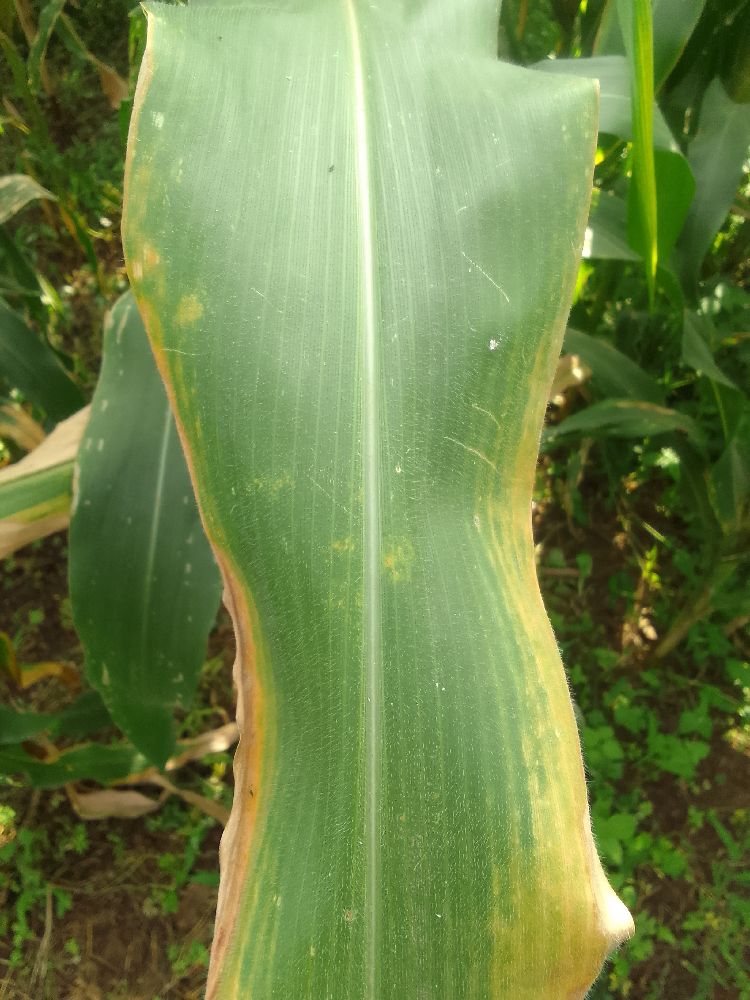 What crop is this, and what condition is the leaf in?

maize, maize lethal necrosis
